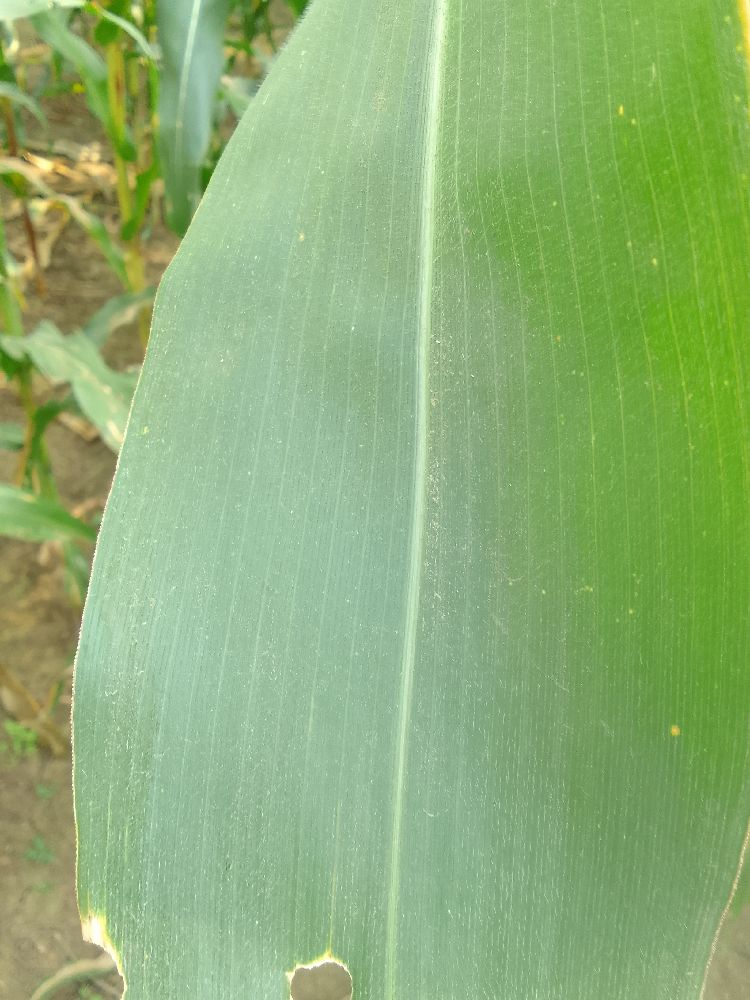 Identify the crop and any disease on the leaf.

maize, healthy
